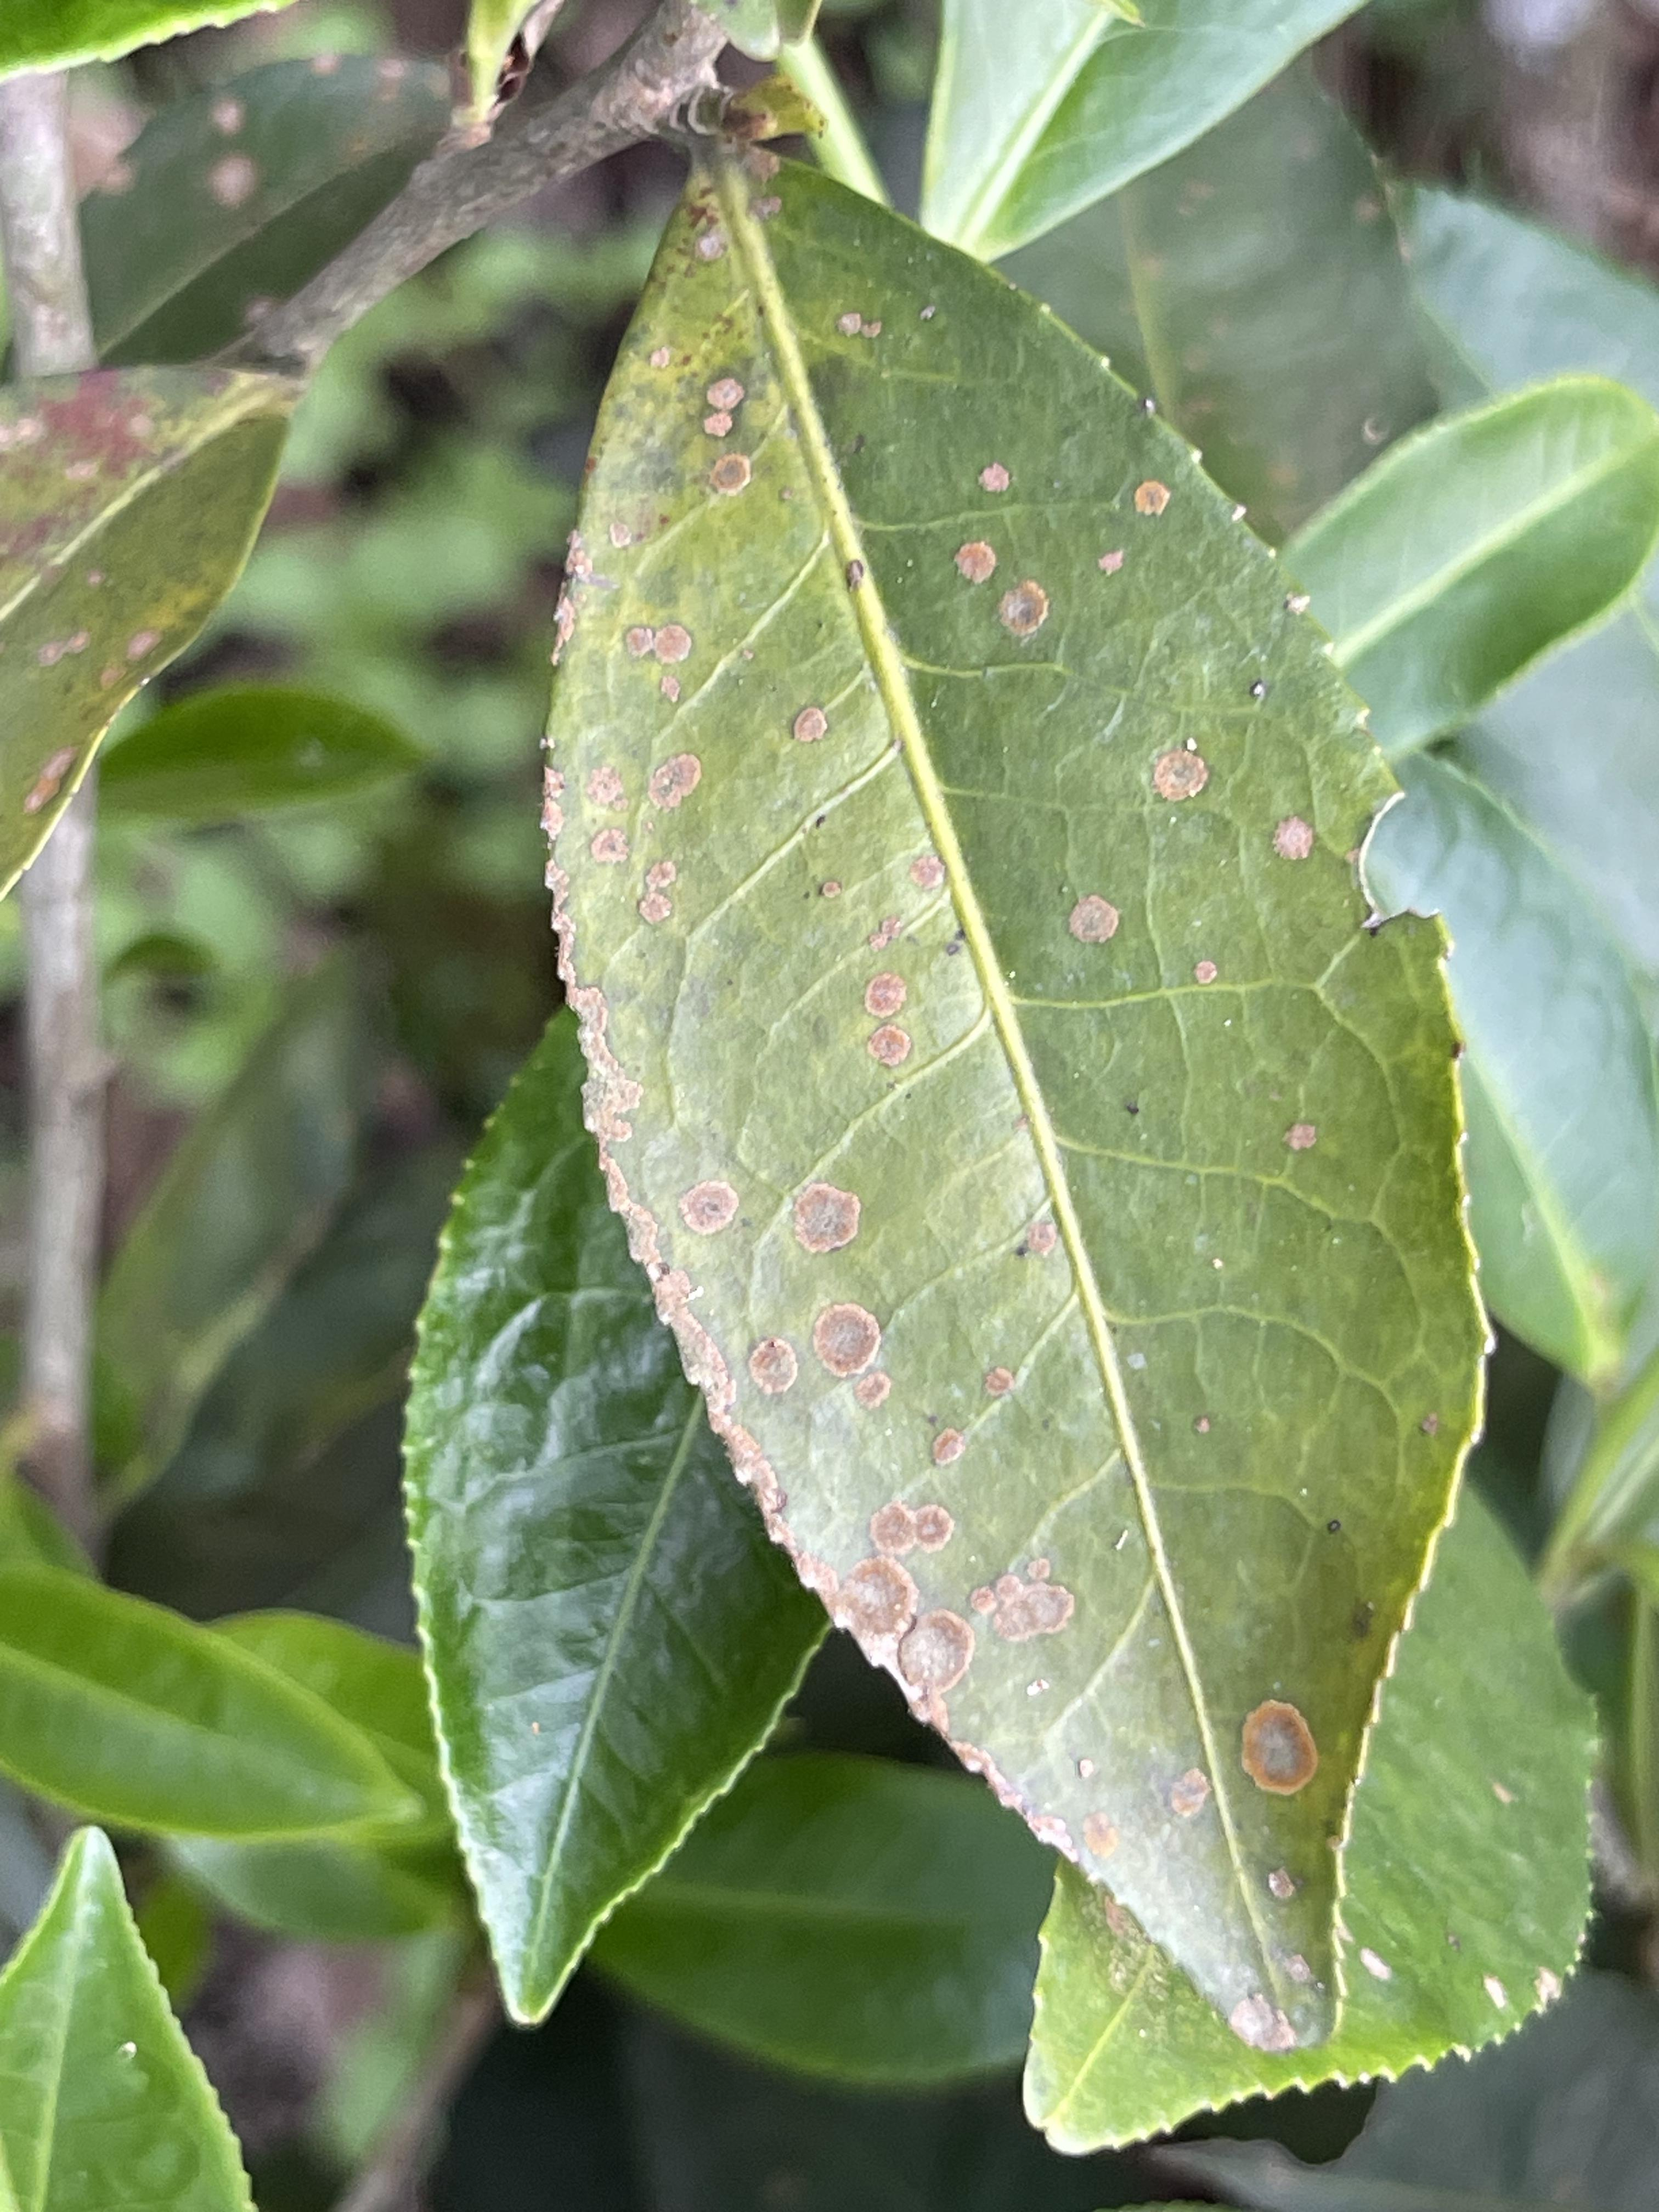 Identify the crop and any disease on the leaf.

tea, red rust
